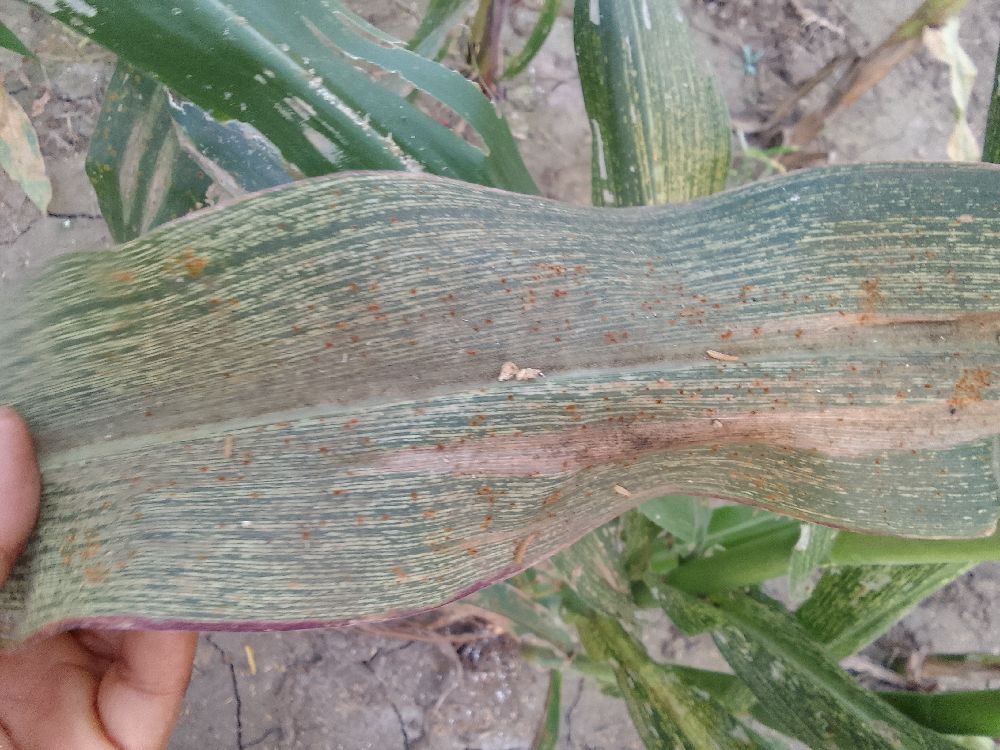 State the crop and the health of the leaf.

maize, maize streak virus
